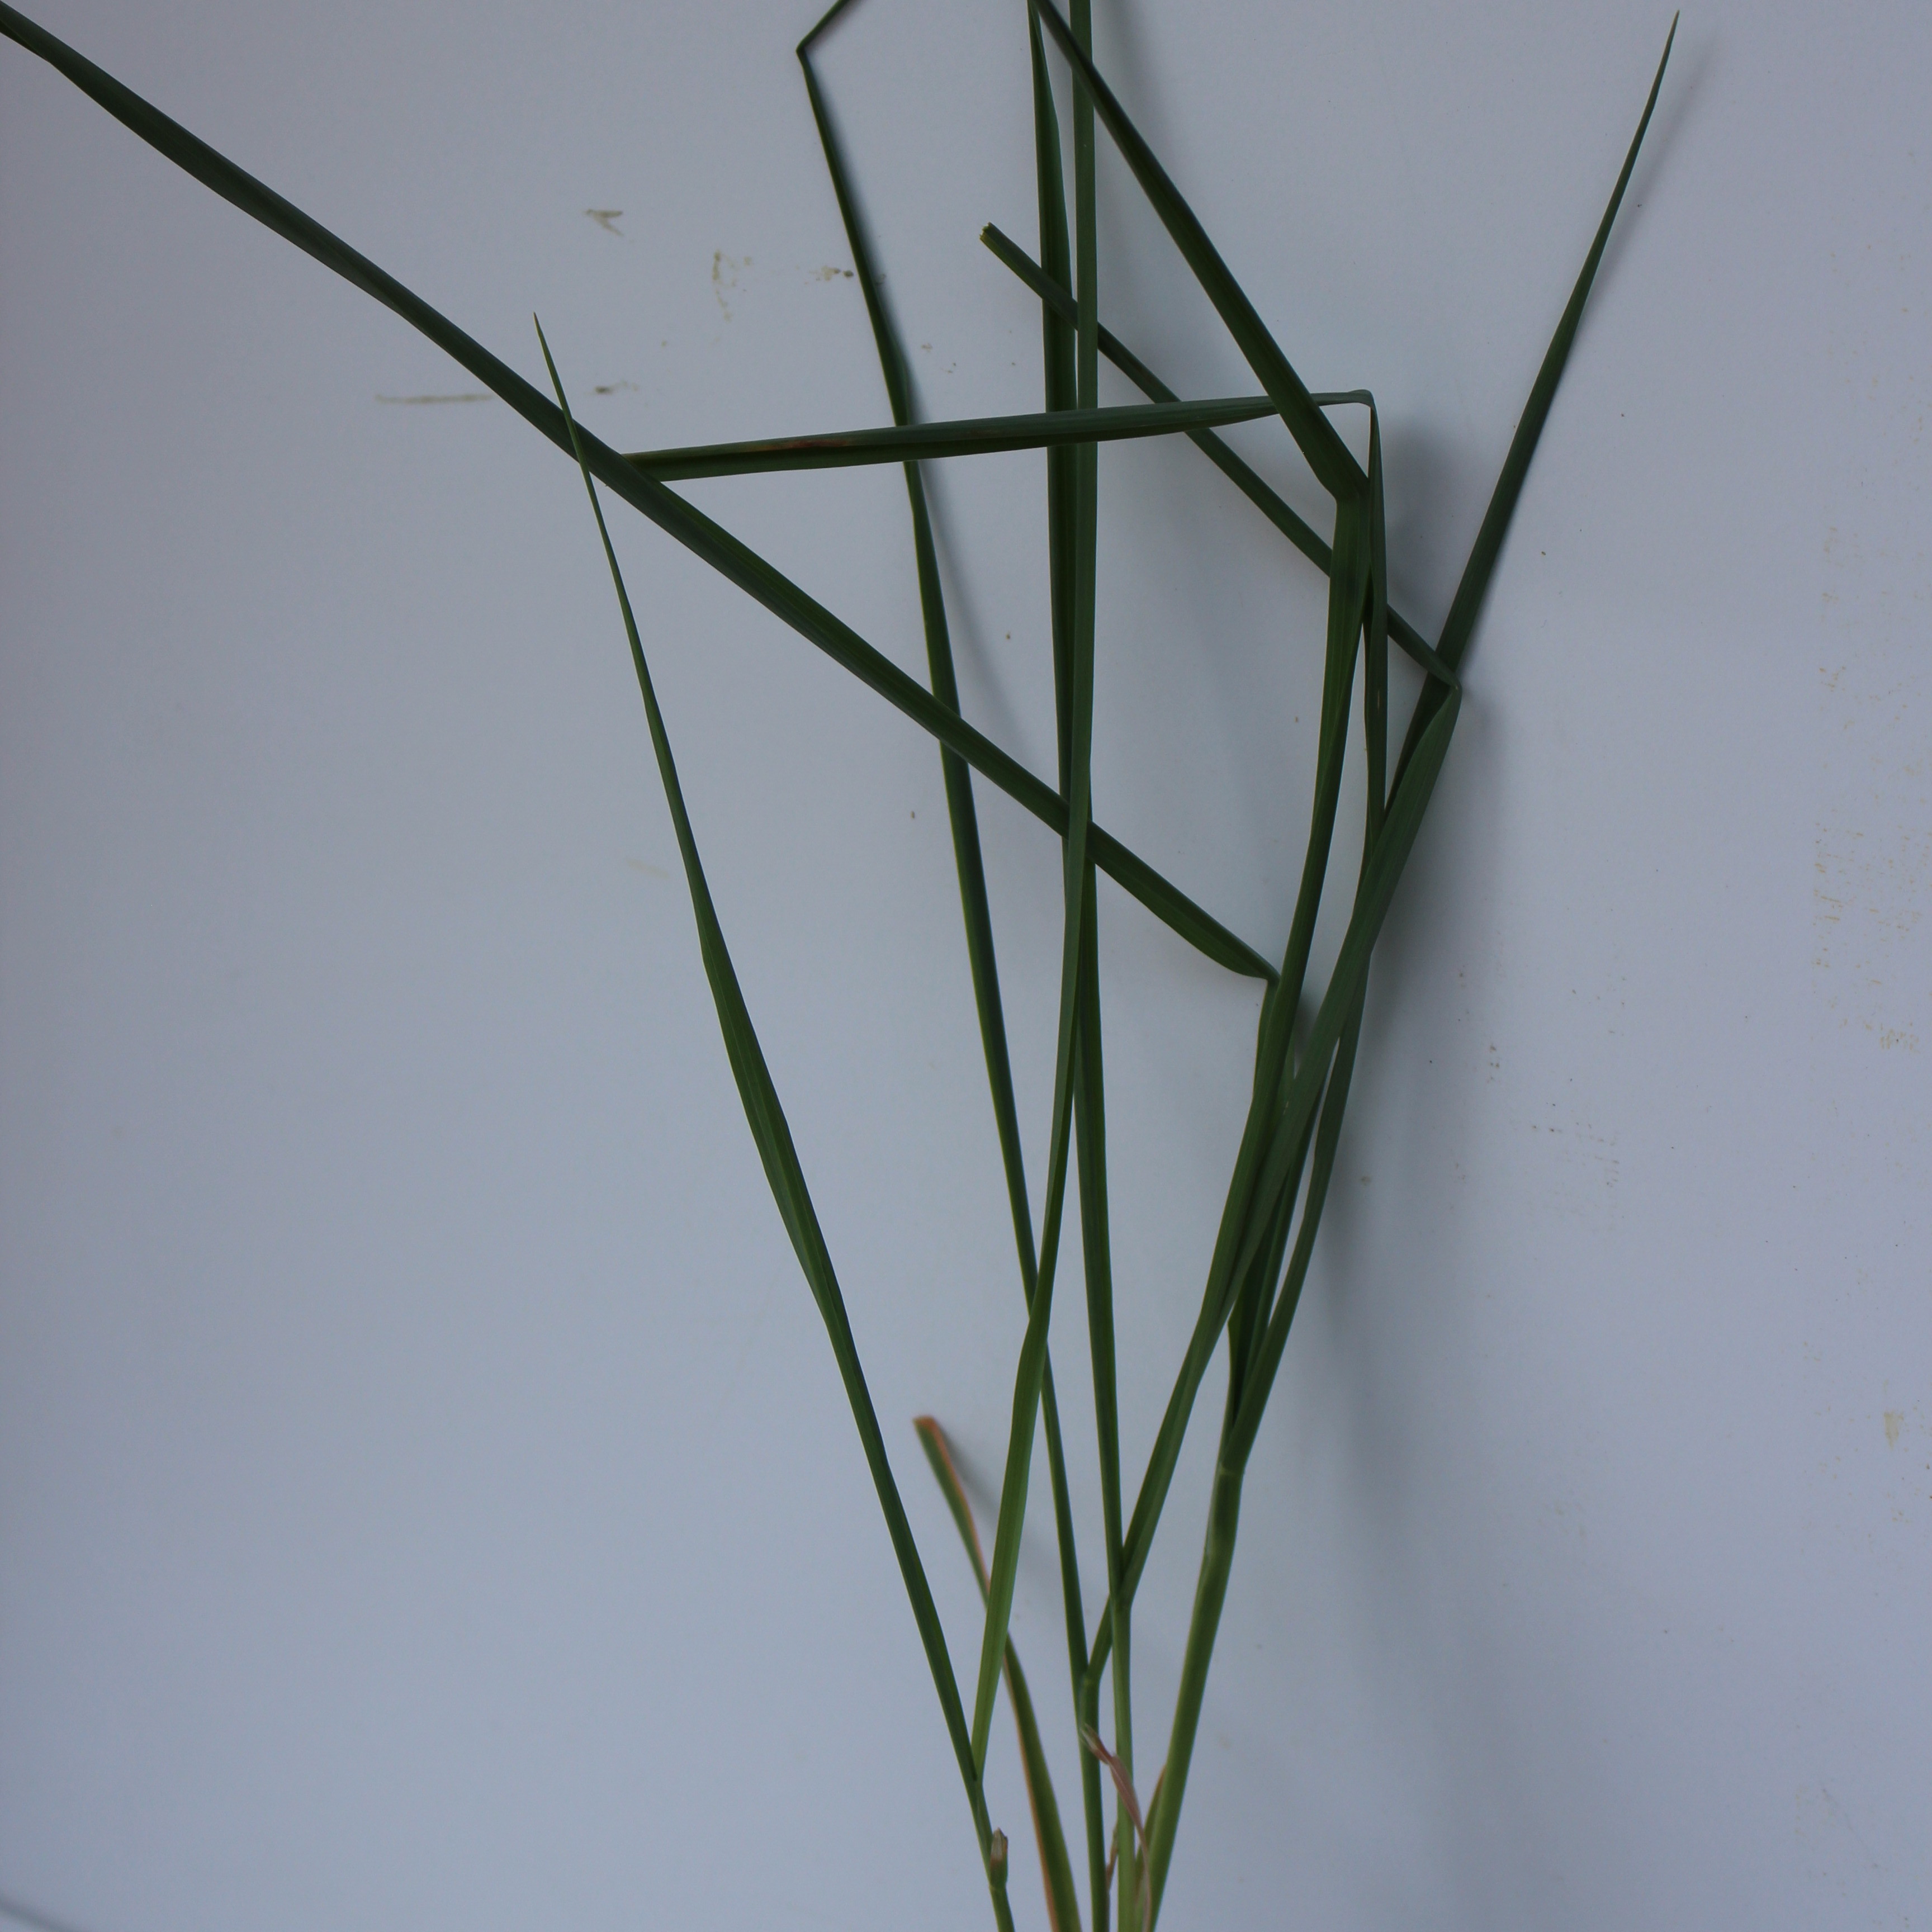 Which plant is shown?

Avena sterilis
